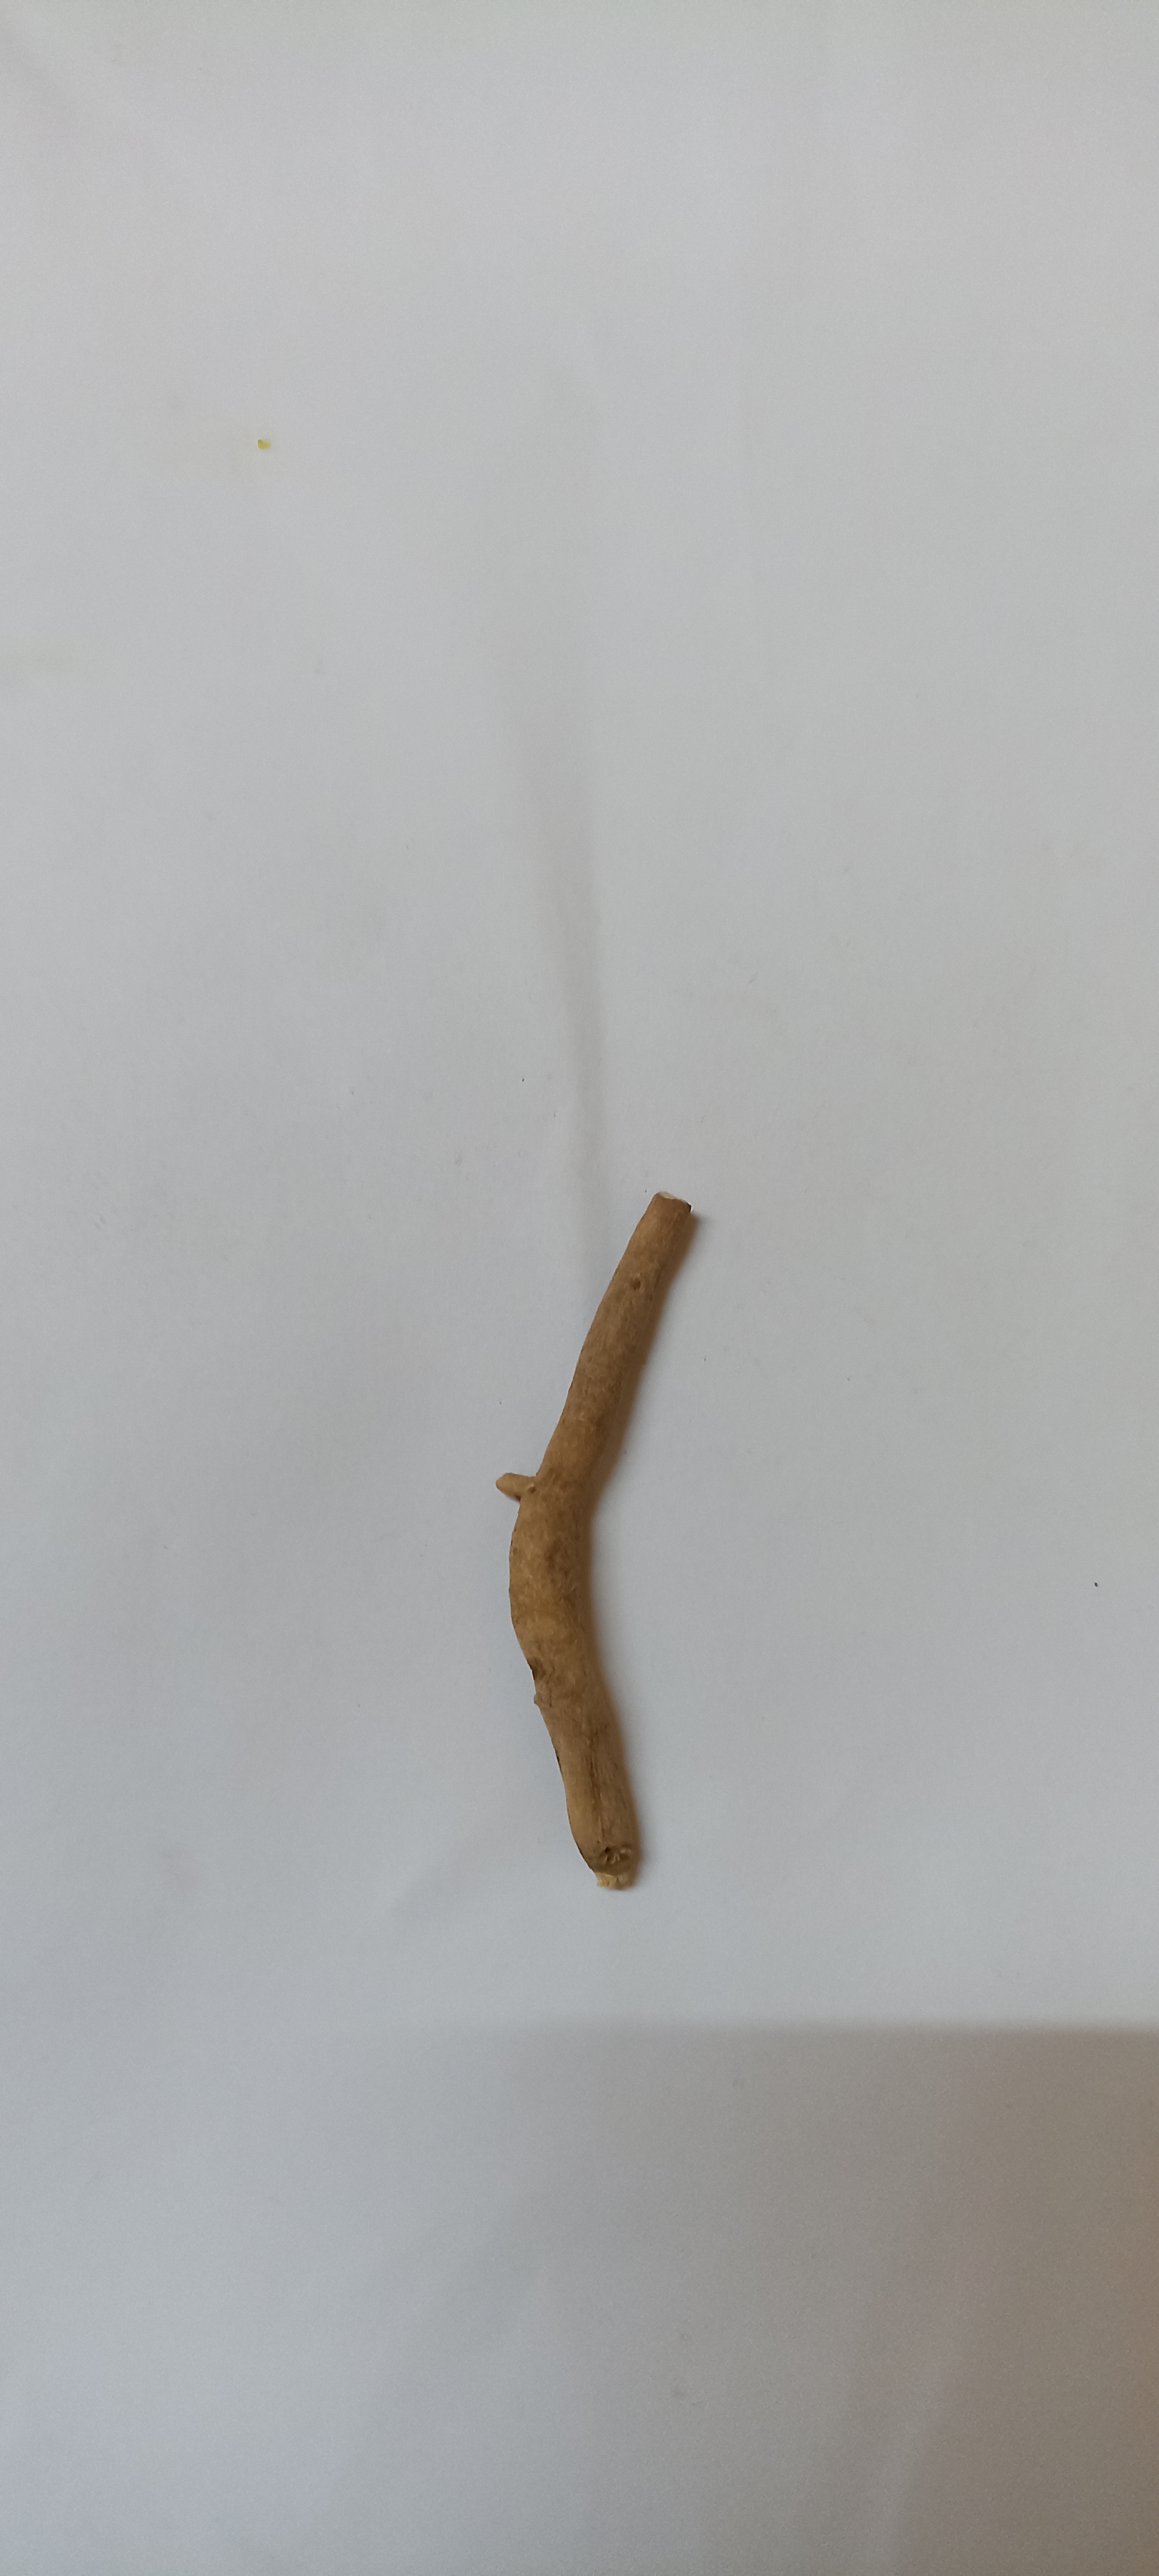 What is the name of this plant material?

ashwagandha
